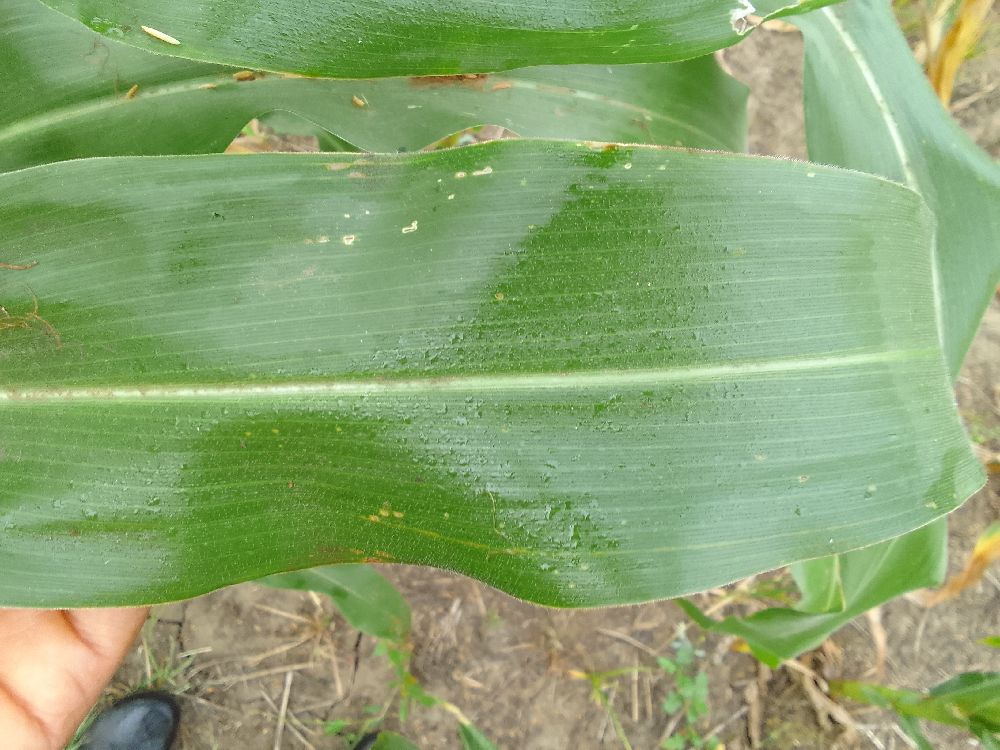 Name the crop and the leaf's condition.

maize, healthy
